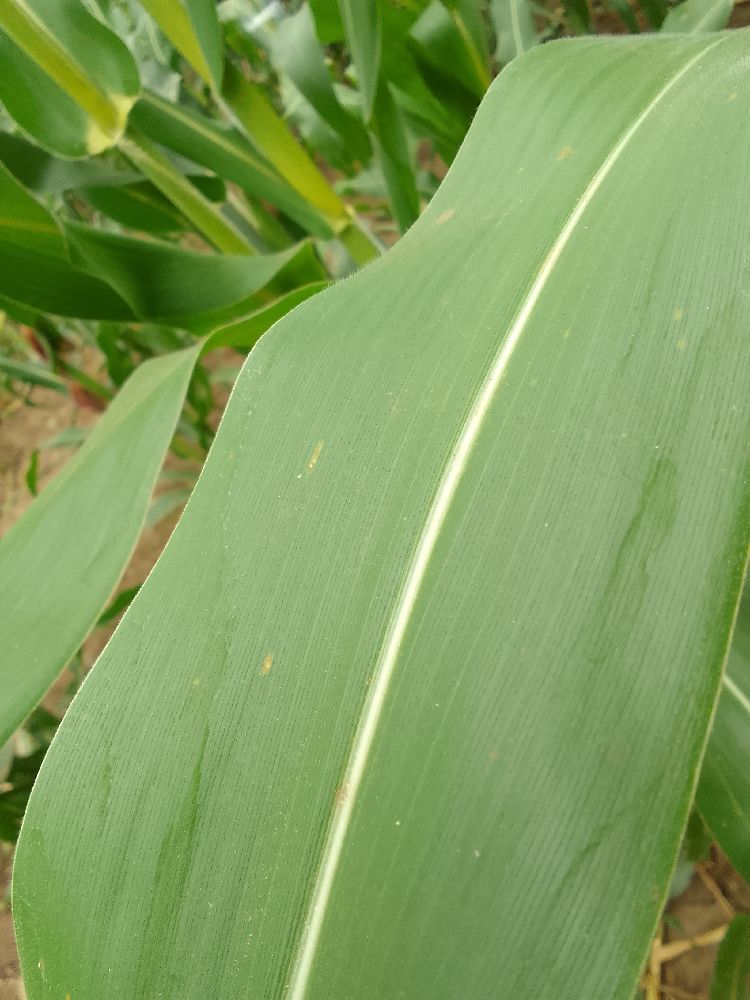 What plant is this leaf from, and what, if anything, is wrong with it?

maize, healthy
